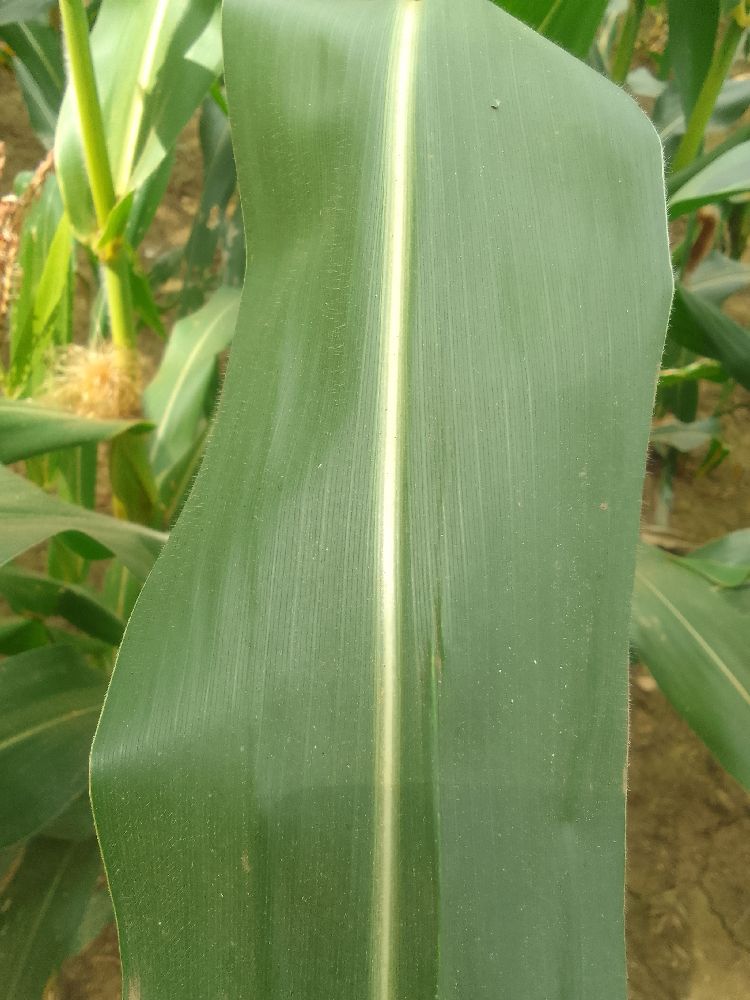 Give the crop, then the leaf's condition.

maize, healthy
